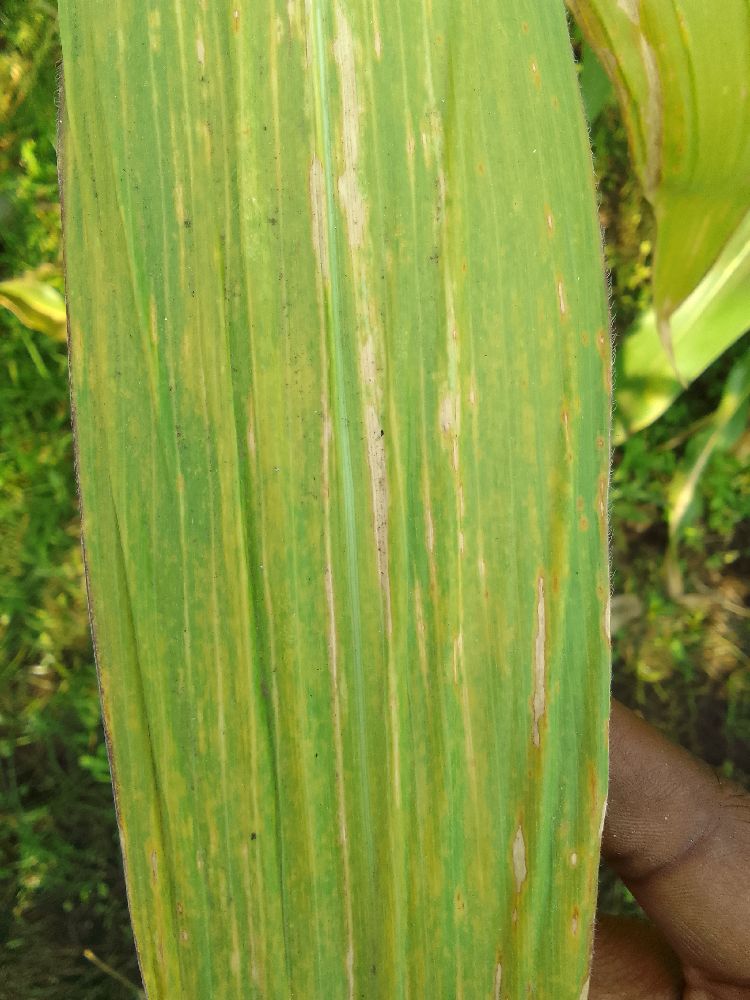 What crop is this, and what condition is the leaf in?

maize, maize lethal necrosis
